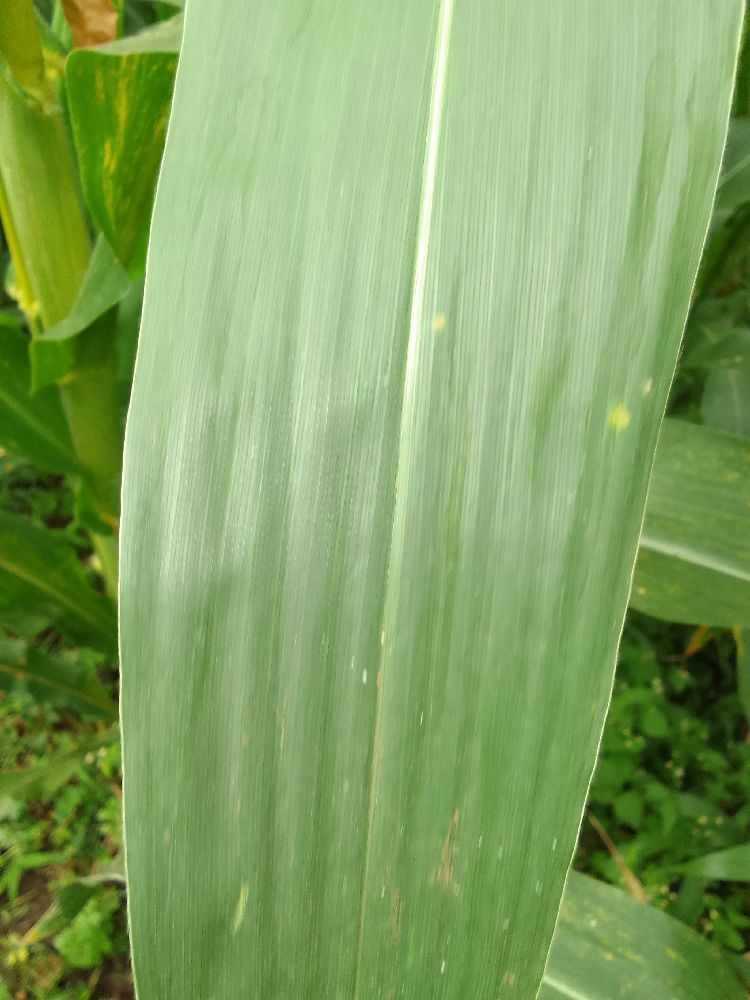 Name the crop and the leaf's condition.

maize, healthy
